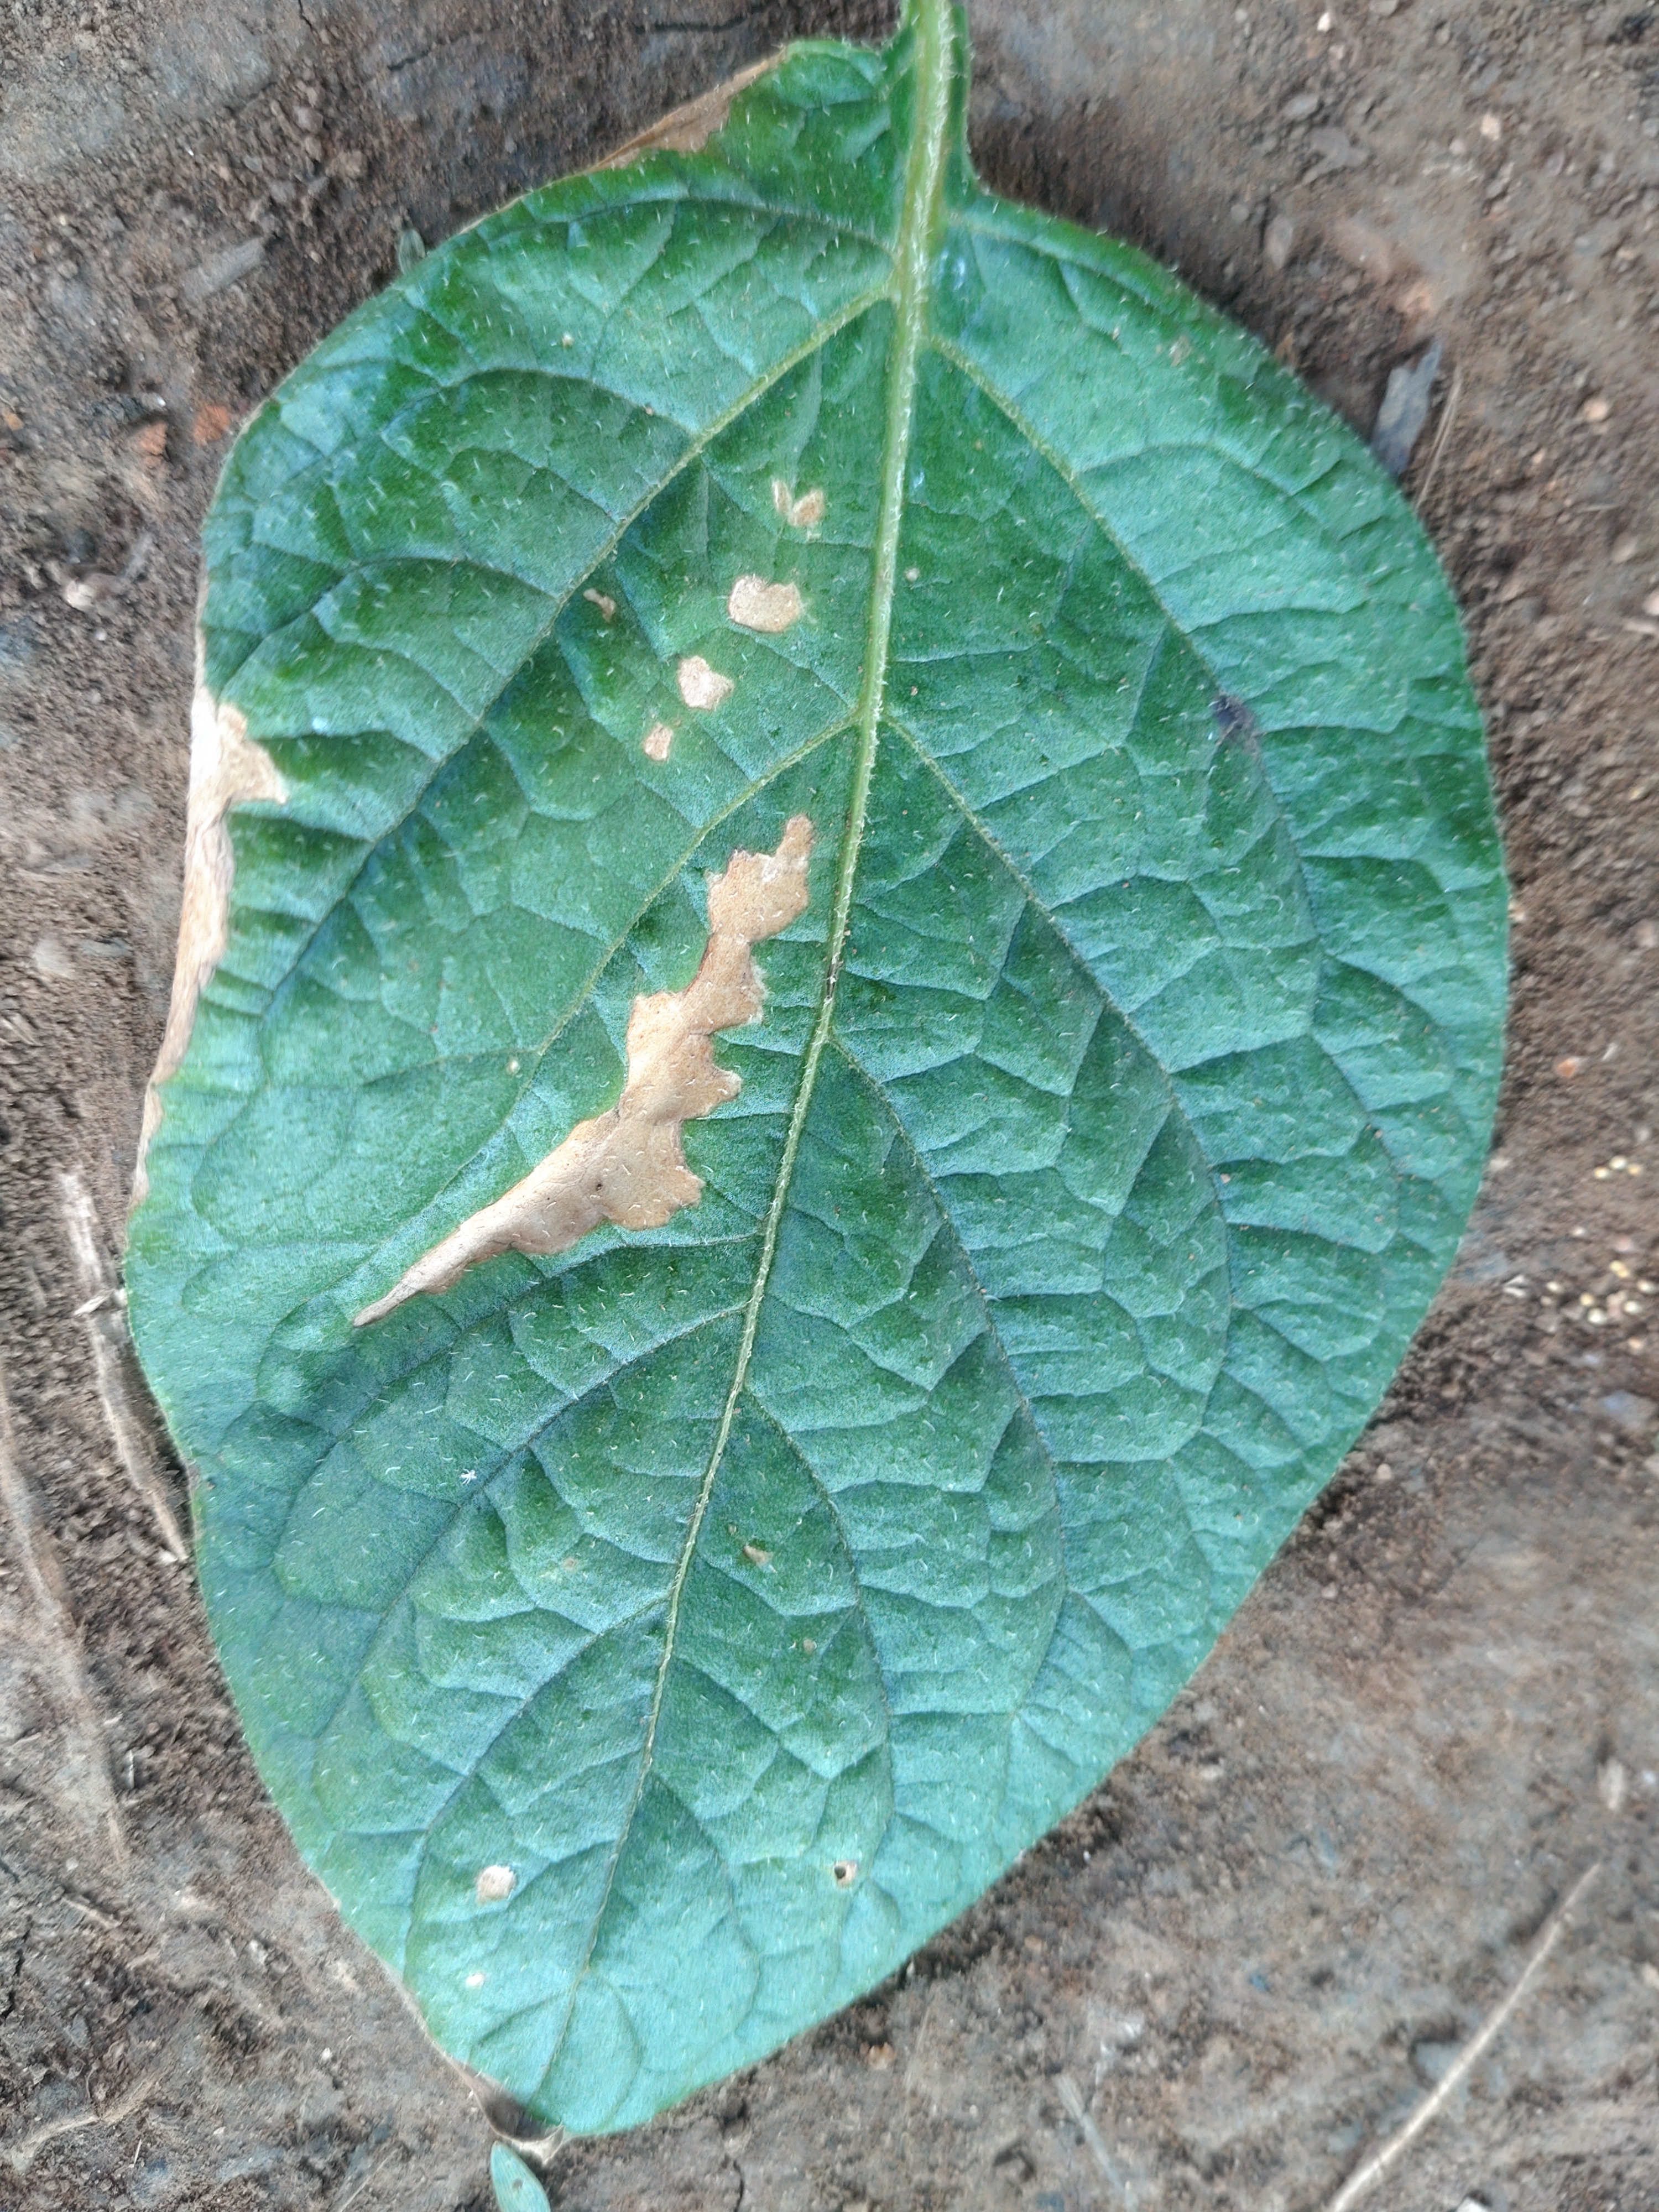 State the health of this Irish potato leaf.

early blight
